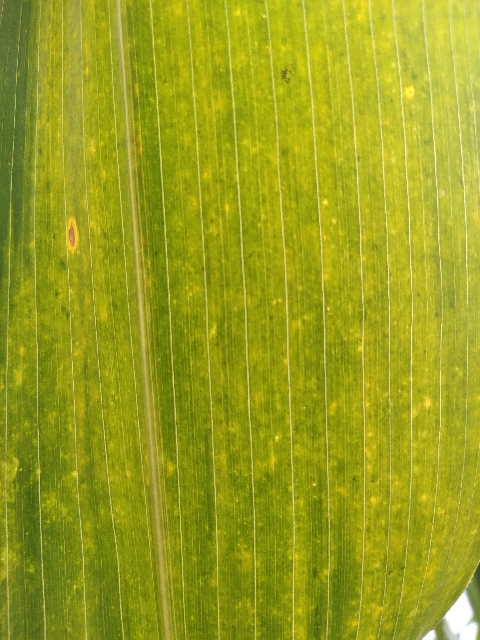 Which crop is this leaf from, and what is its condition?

maize, maize lethal necrosis
